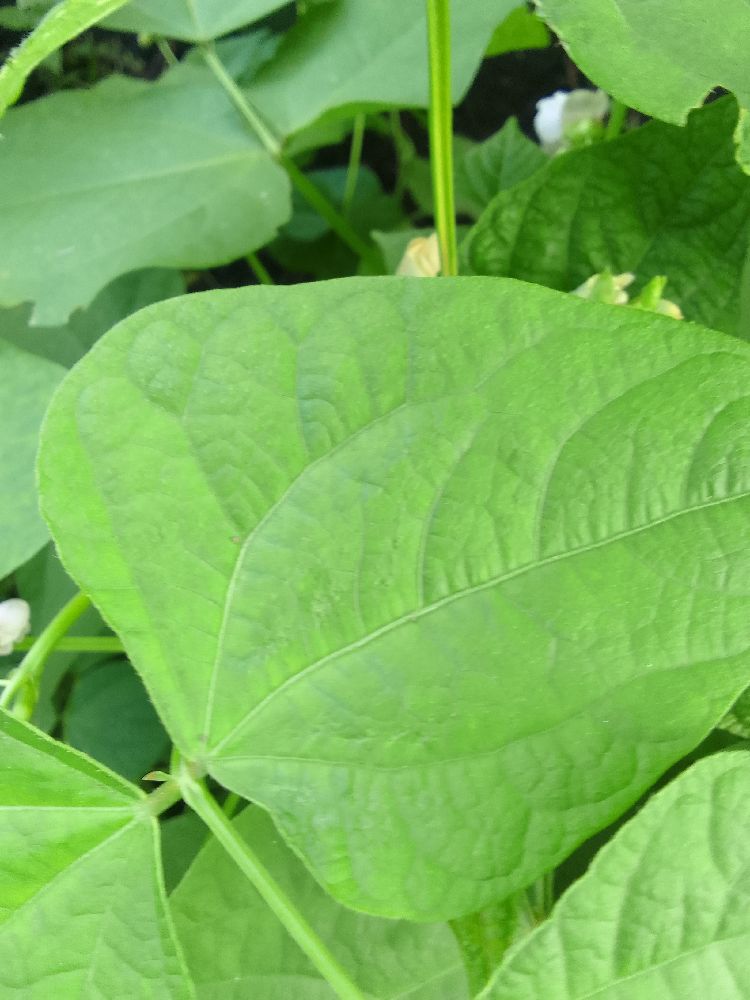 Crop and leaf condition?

common bean, healthy
